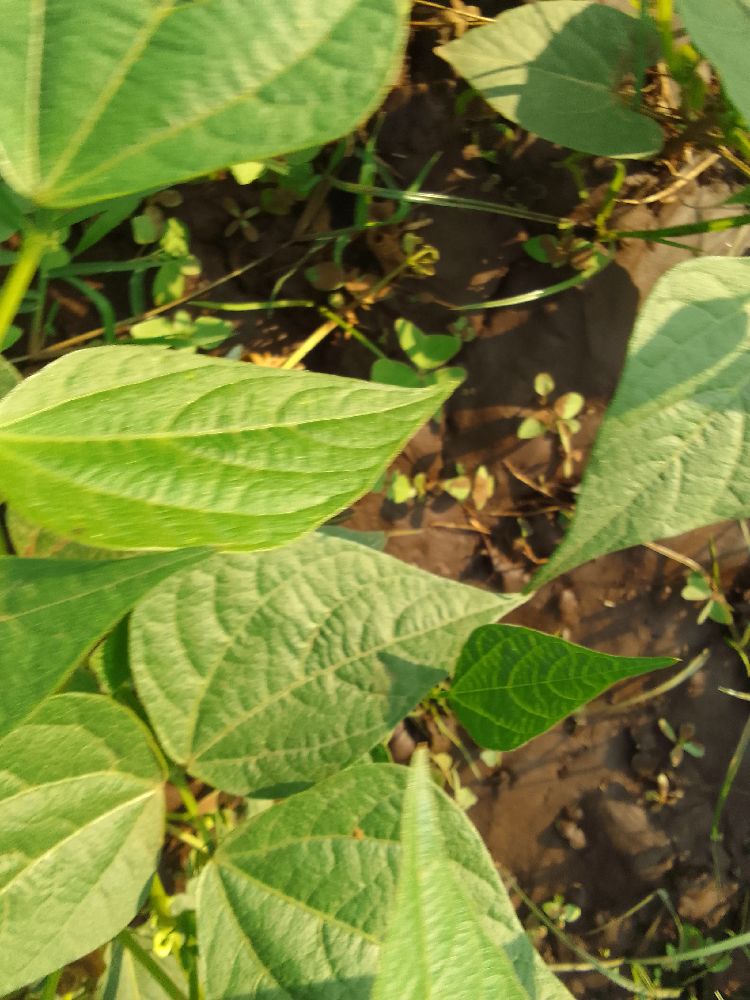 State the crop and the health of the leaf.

common bean, healthy
